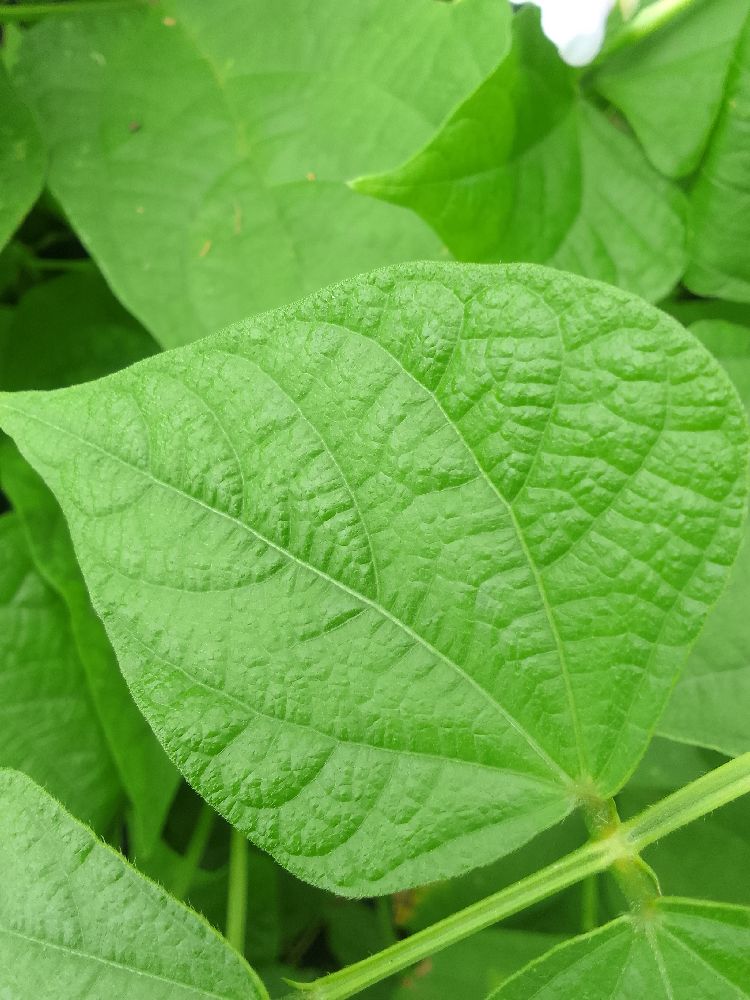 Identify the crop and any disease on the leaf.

common bean, healthy
